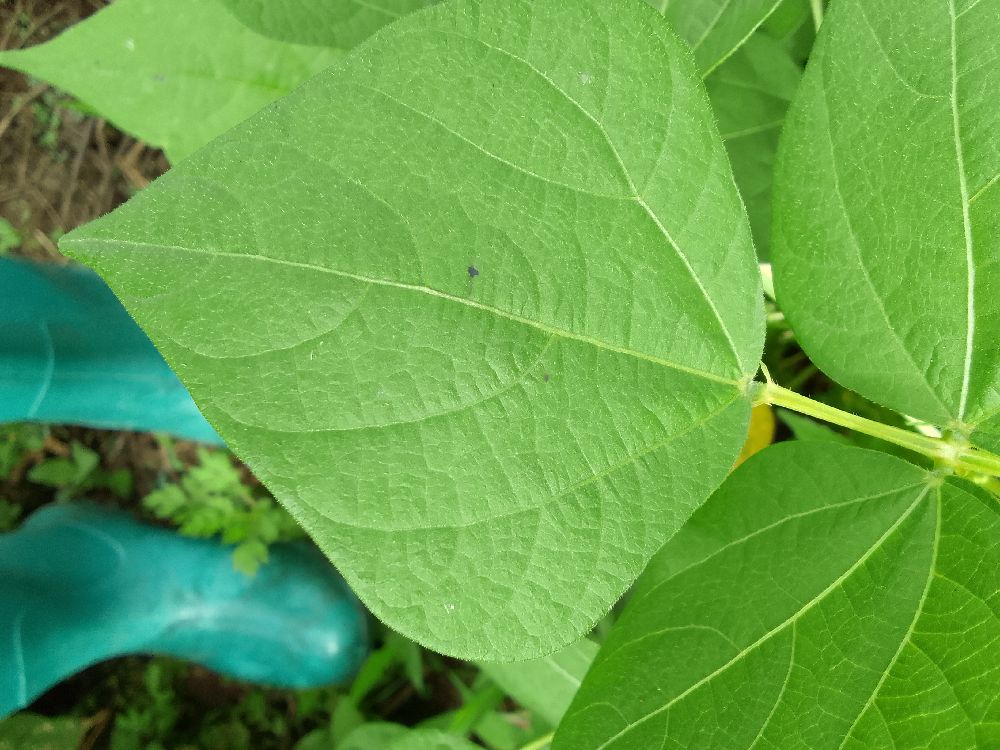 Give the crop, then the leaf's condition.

common bean, healthy
